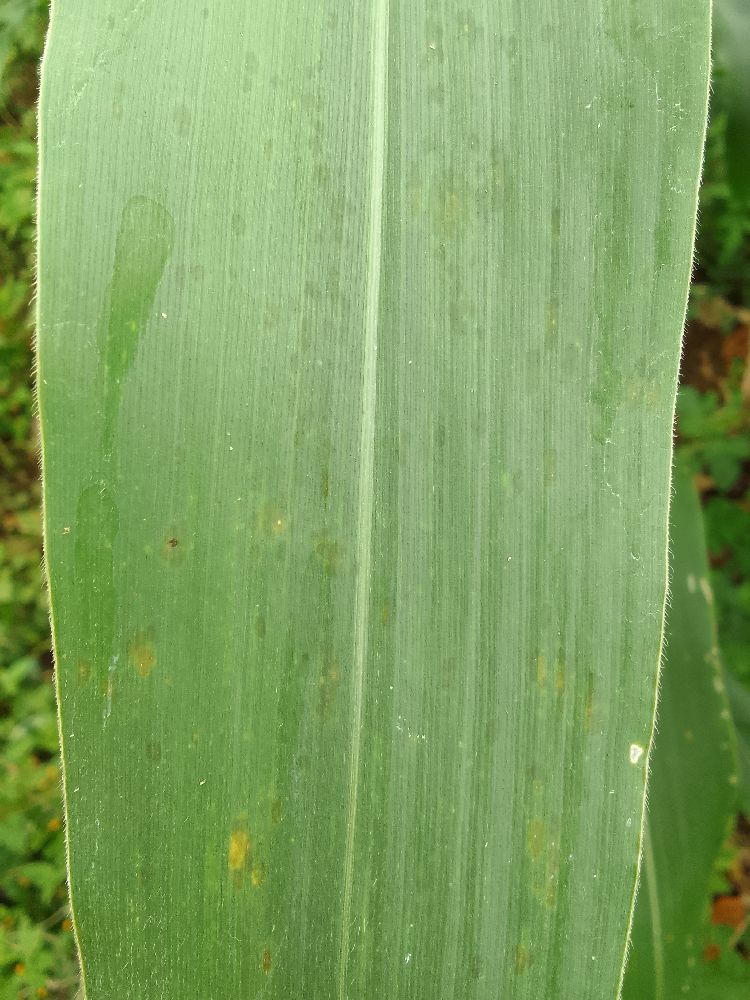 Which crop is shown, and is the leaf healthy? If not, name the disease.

maize, healthy
